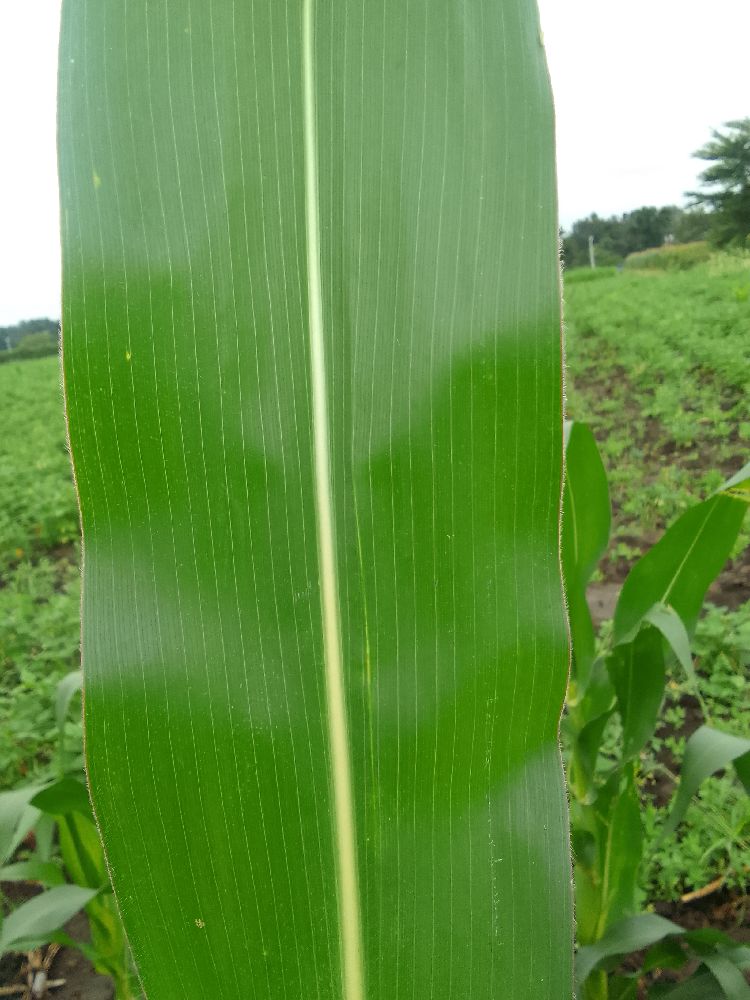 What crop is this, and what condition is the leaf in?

maize, healthy
